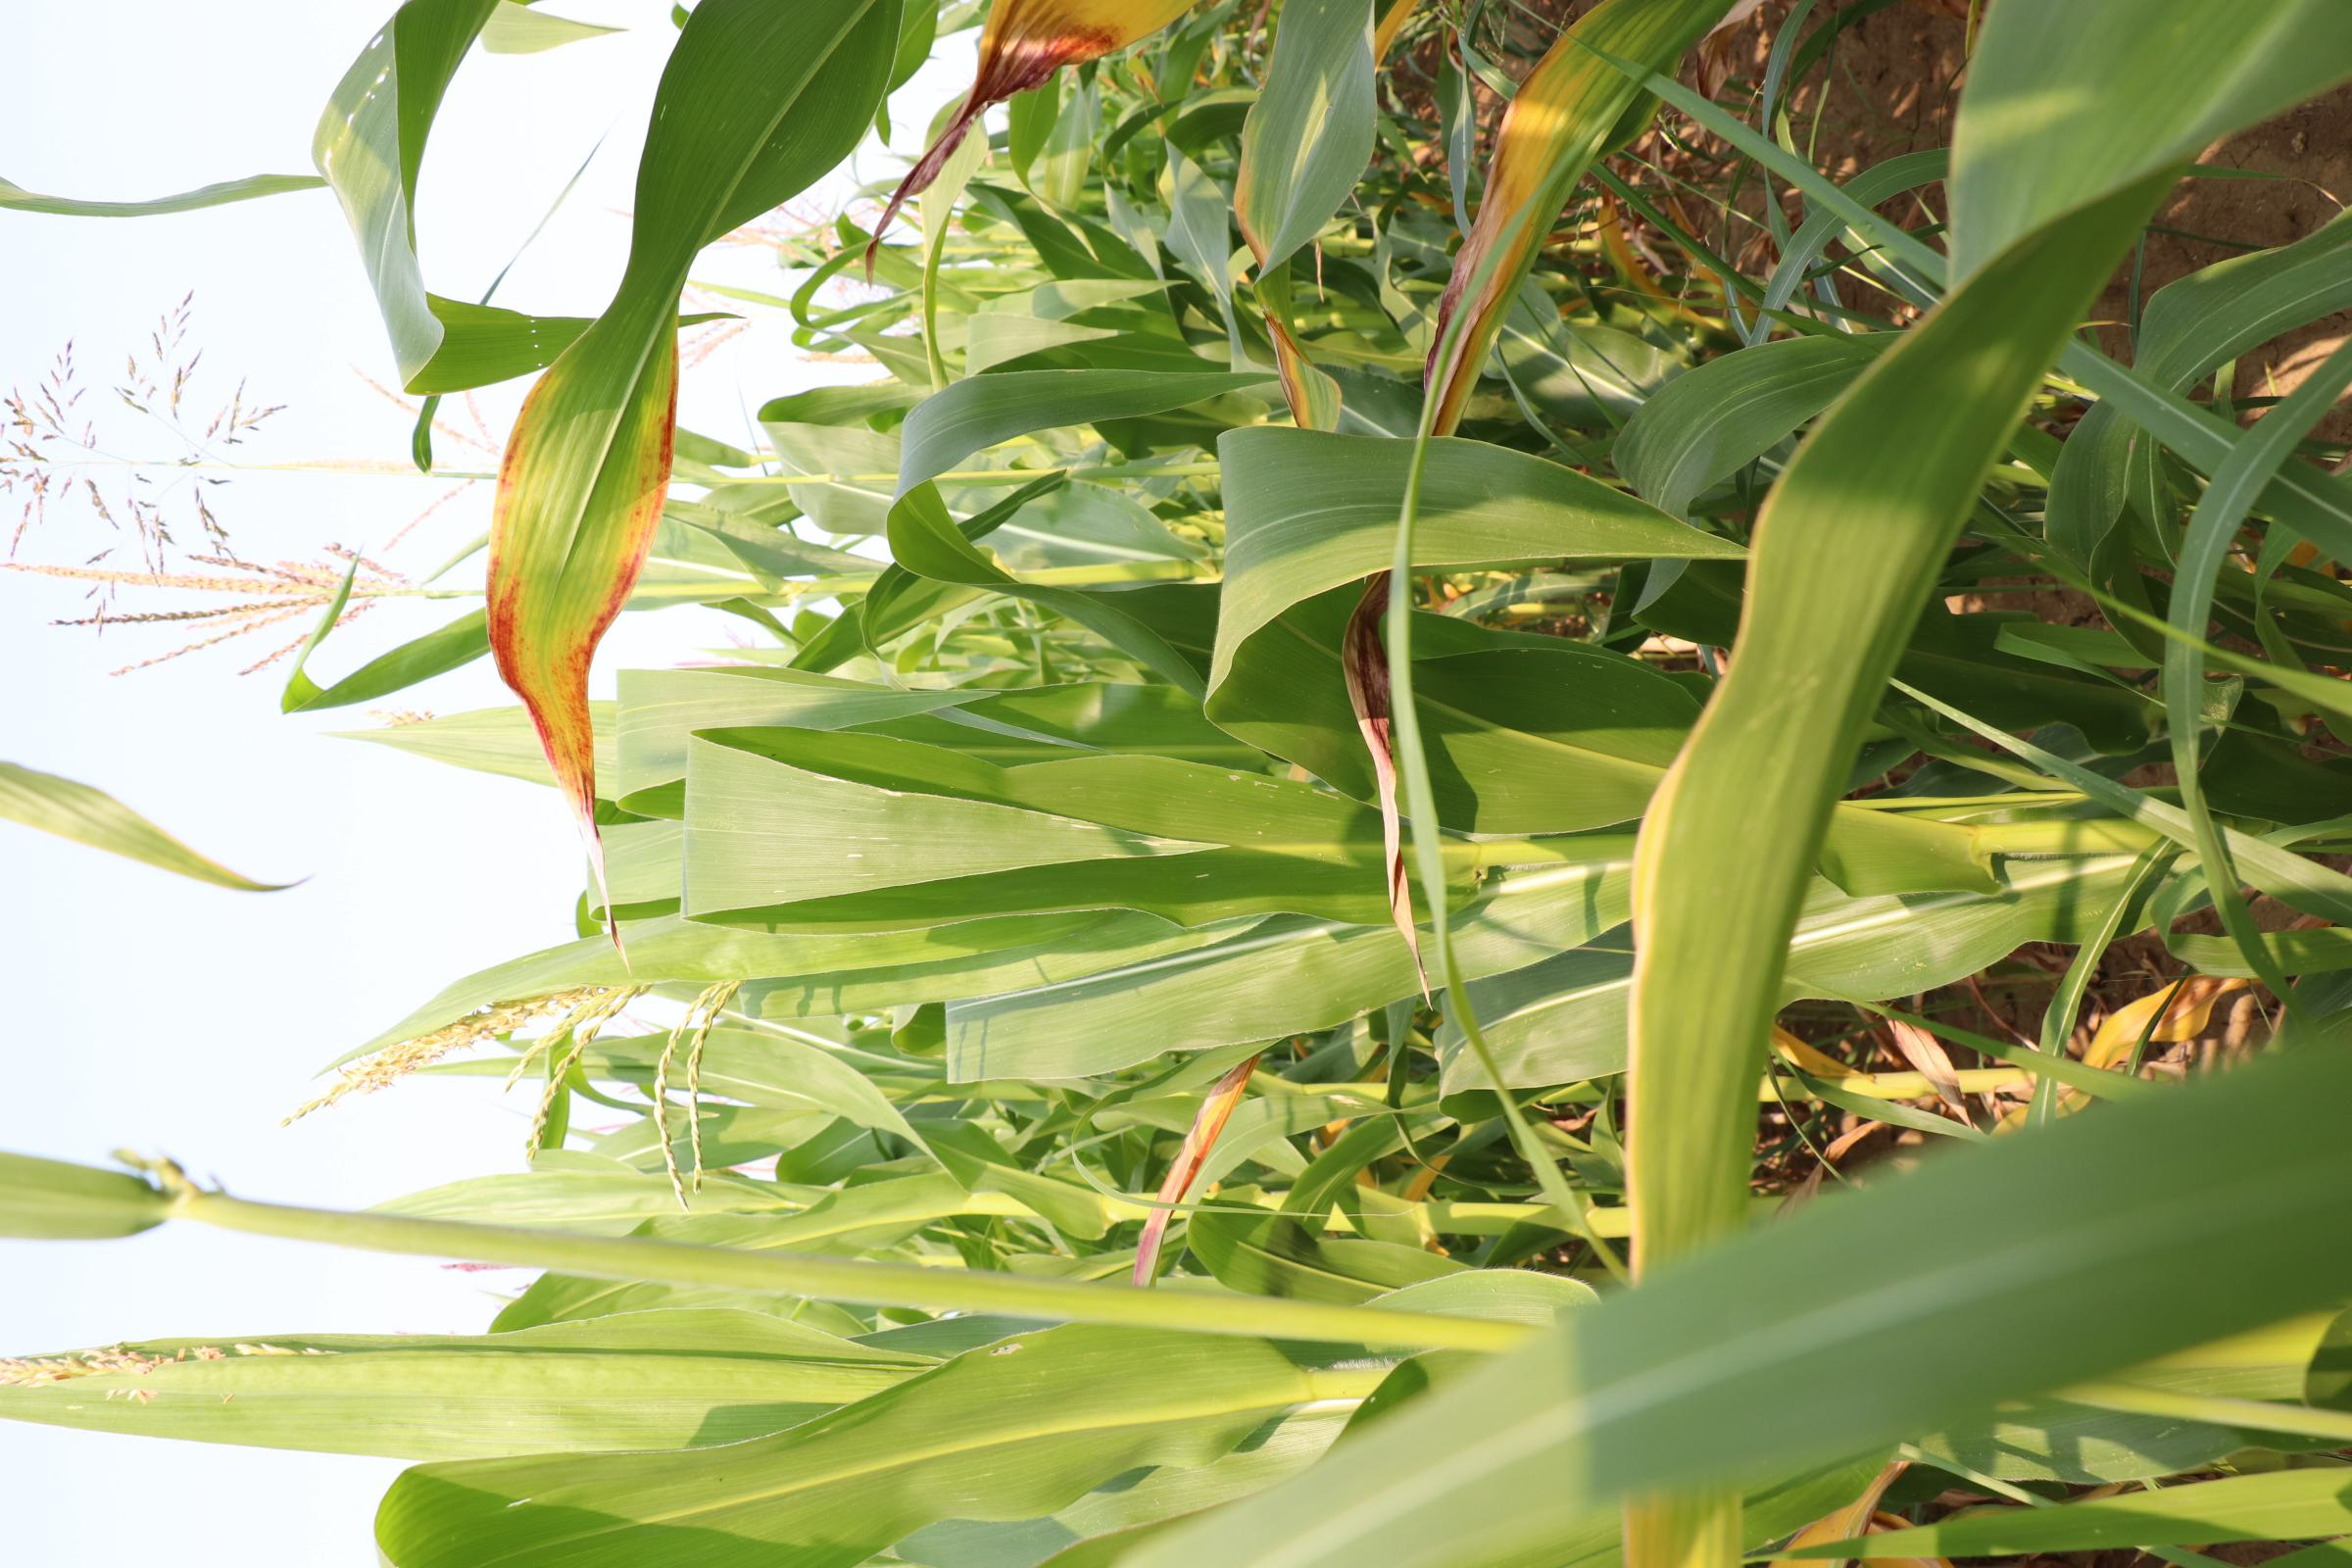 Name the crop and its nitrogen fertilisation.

maize, no added nitrogen
